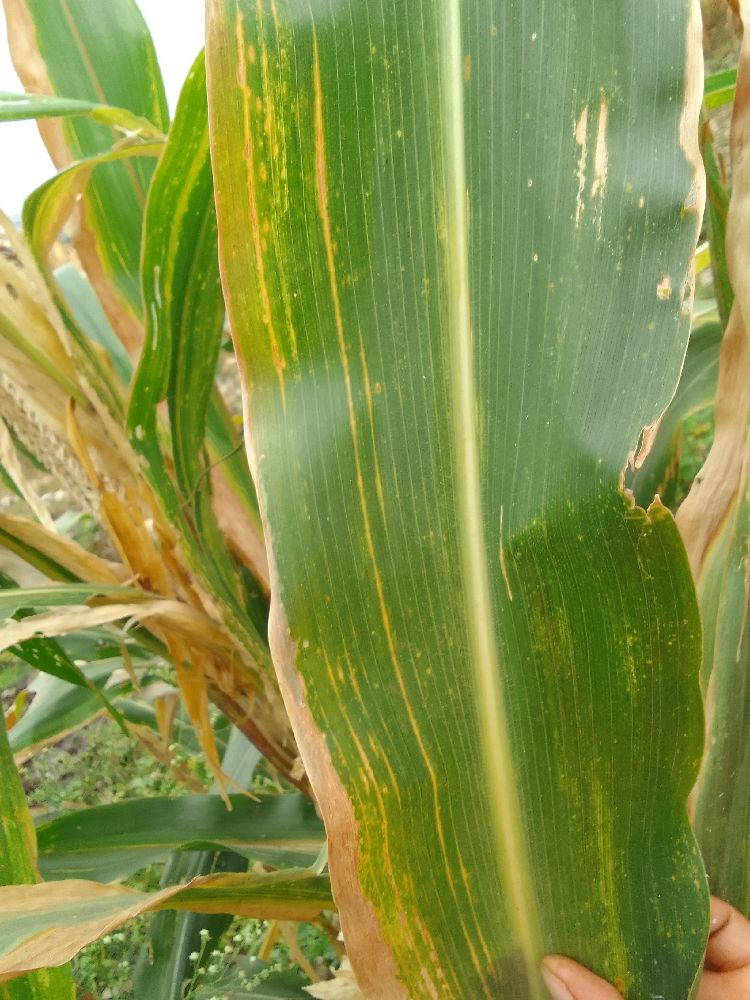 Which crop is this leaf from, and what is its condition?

maize, maize lethal necrosis
